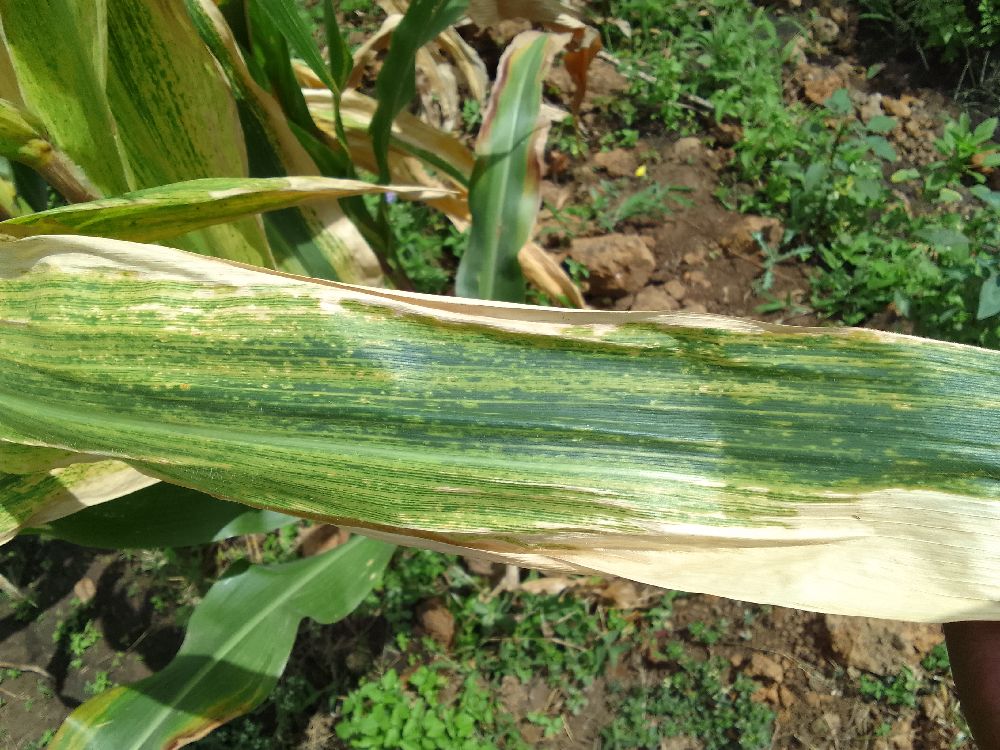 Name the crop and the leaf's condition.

maize, maize lethal necrosis
